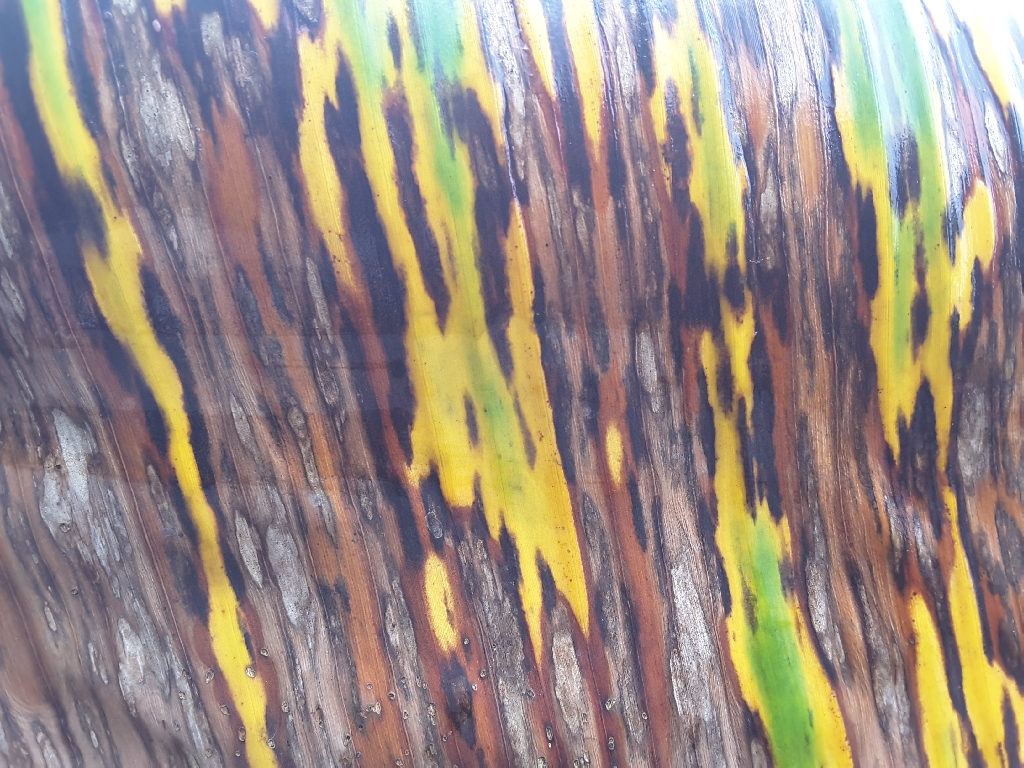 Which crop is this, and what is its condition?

banana, black sigatoka
